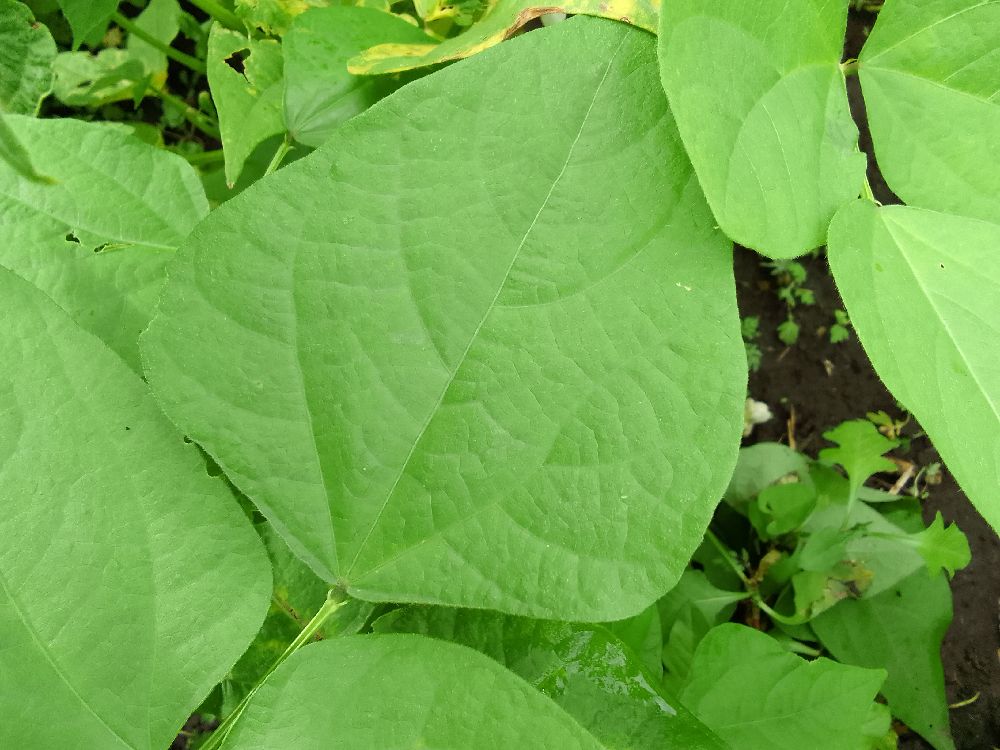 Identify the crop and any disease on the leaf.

common bean, healthy
